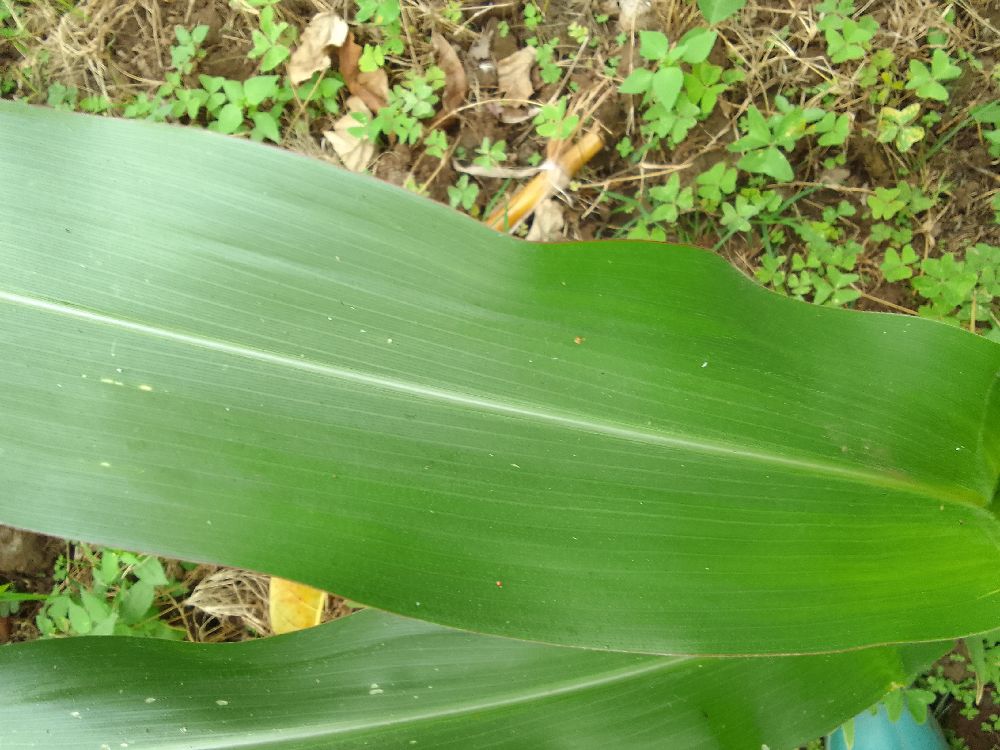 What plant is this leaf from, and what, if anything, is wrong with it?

maize, healthy
